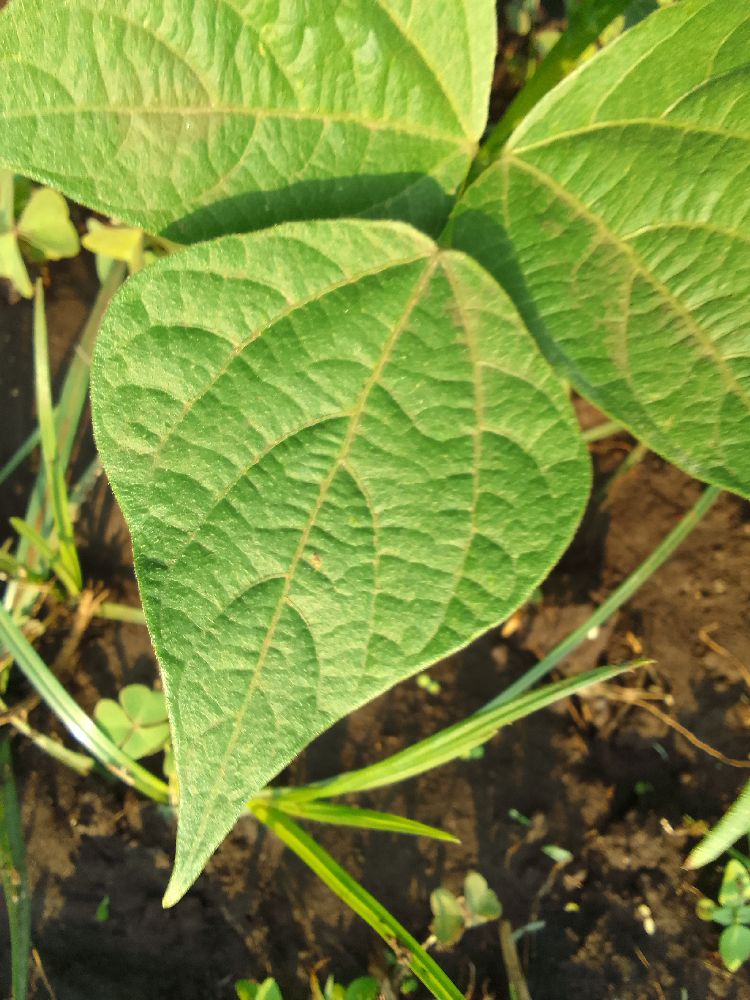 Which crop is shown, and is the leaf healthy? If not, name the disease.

common bean, healthy
